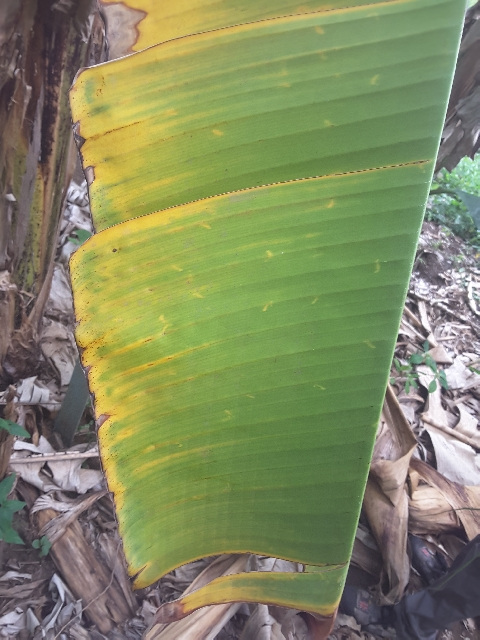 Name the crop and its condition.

banana, fusarium wilt race 1
